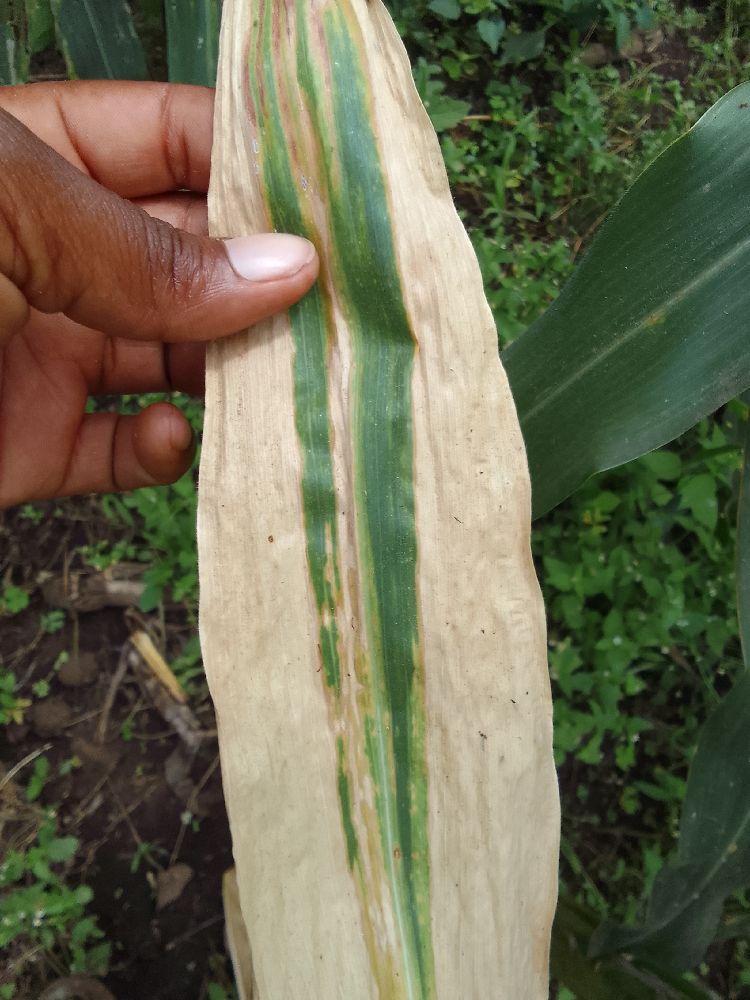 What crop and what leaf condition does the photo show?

maize, maize lethal necrosis
